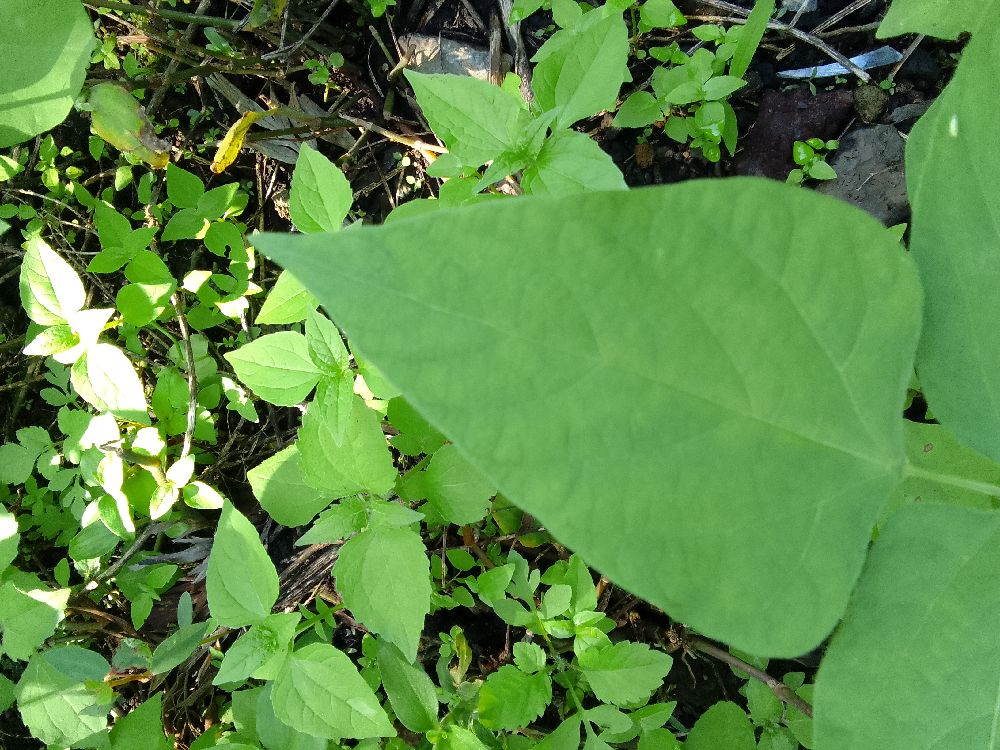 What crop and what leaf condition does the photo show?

common bean, healthy
